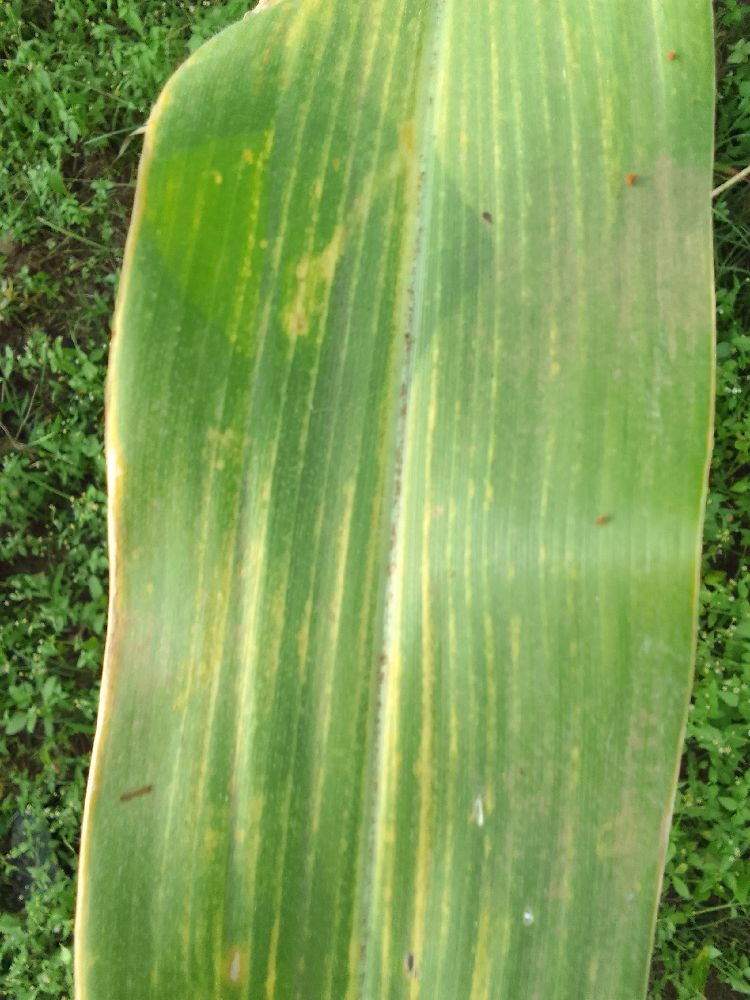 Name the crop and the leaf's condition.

maize, maize lethal necrosis
